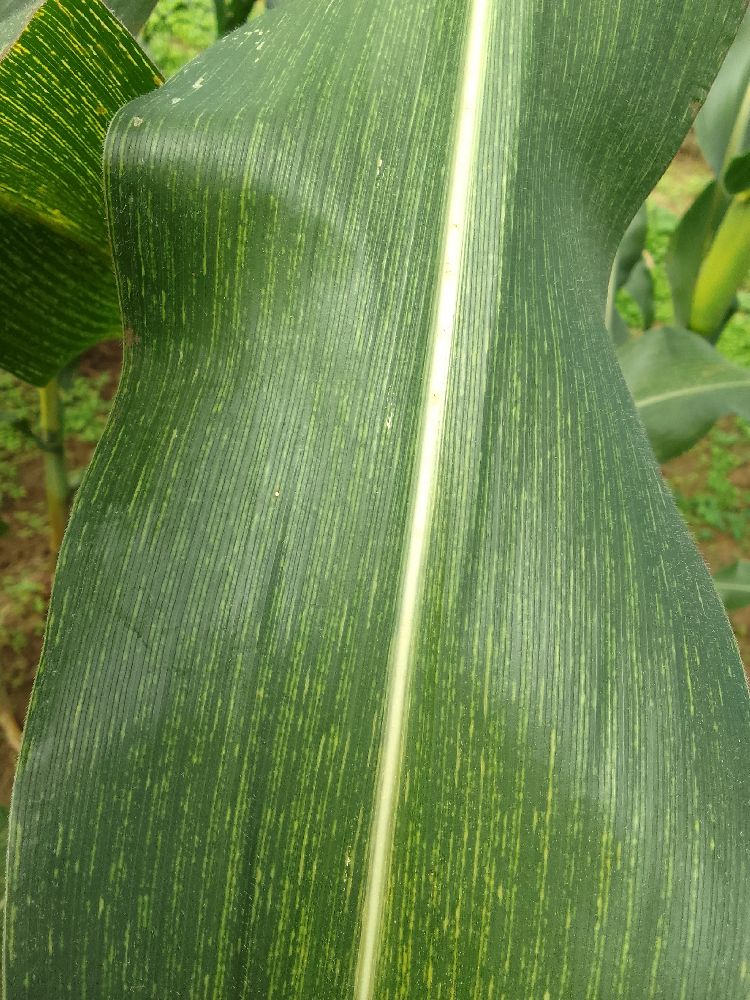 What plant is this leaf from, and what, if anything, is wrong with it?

maize, maize streak virus
